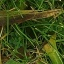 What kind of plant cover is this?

grass
